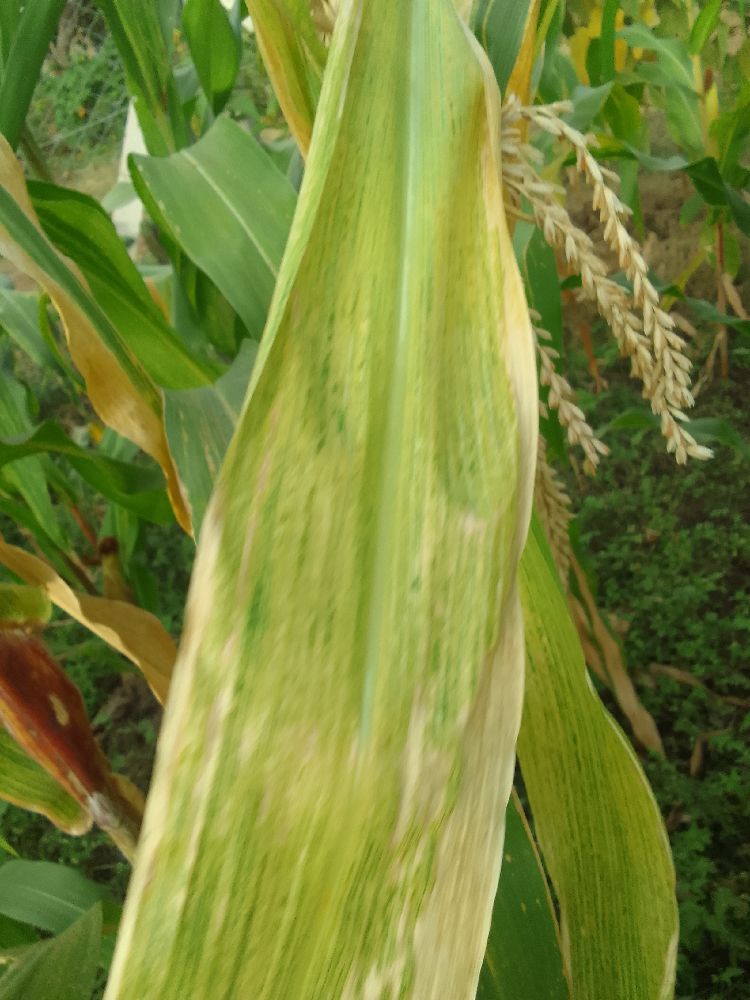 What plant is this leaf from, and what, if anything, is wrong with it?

maize, maize lethal necrosis
